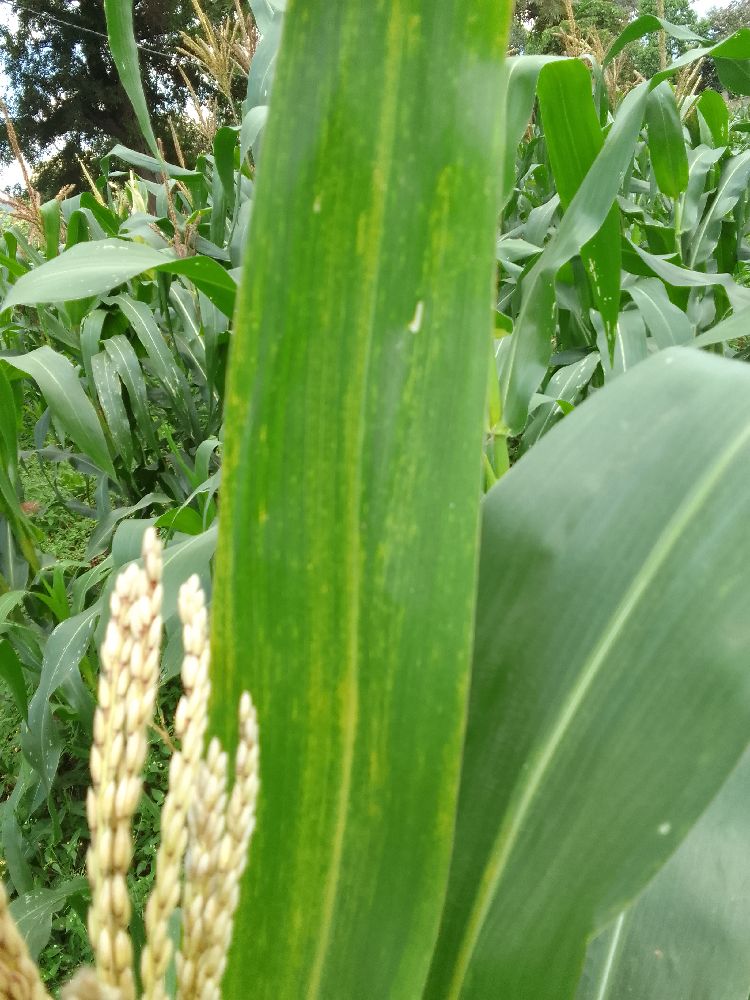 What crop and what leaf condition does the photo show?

maize, maize lethal necrosis
